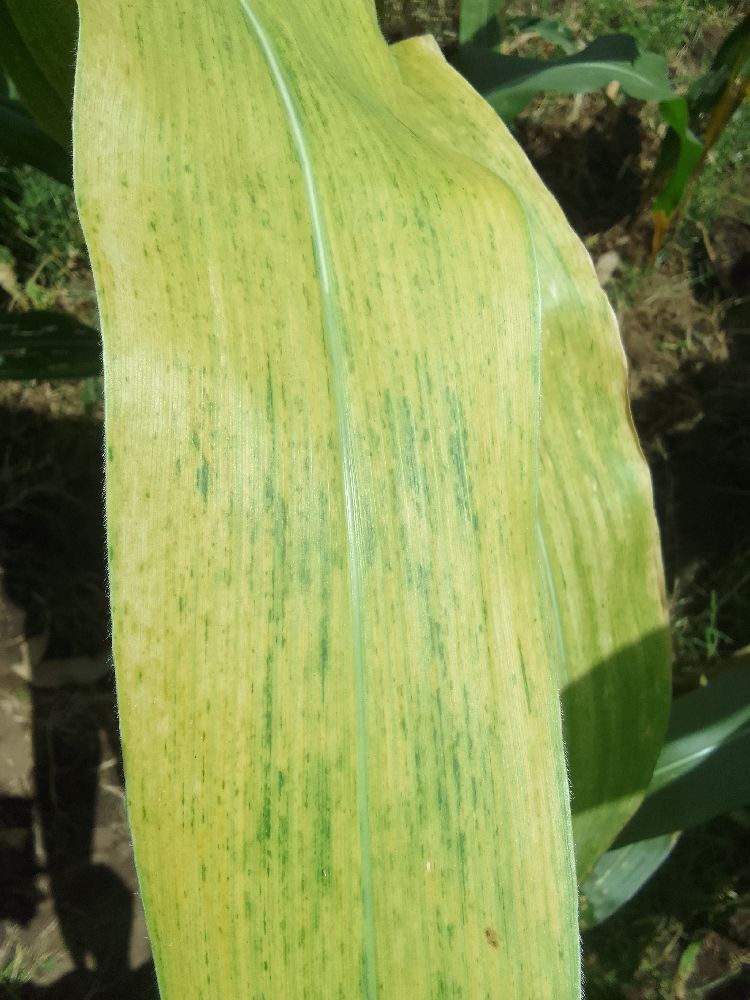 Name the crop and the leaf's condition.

maize, maize lethal necrosis
